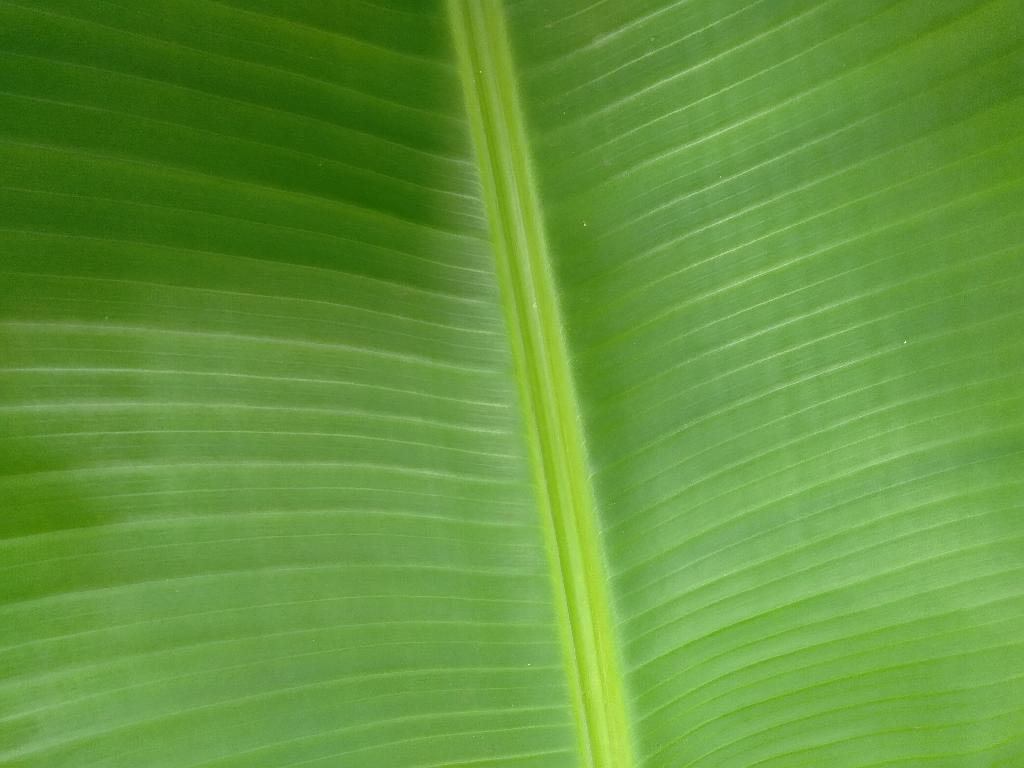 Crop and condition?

banana, healthy
